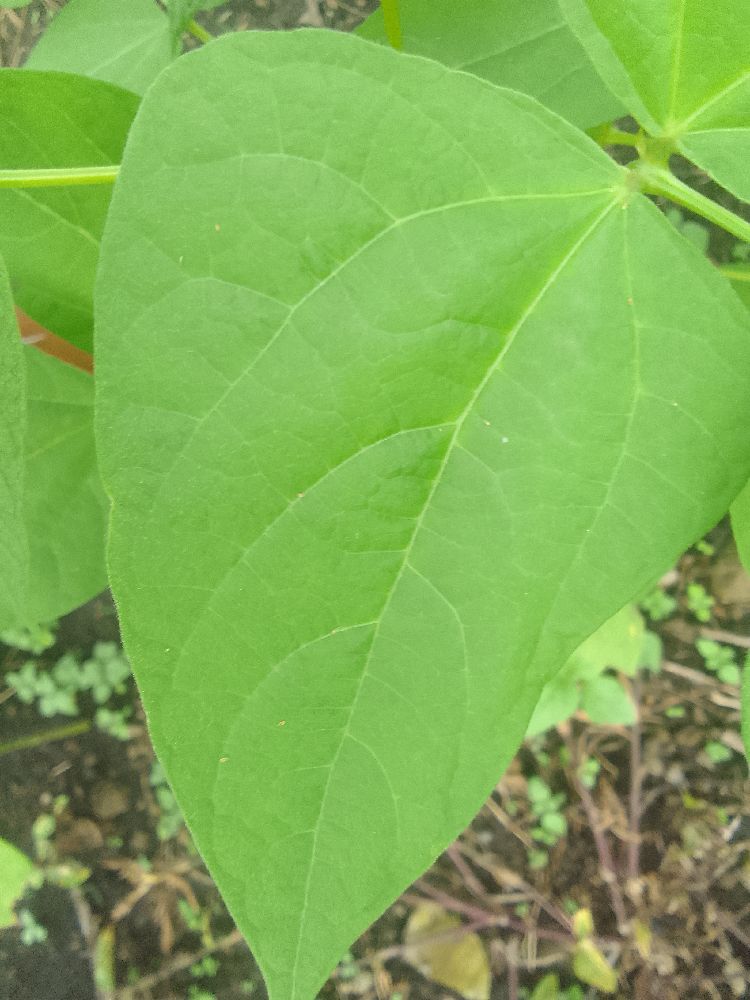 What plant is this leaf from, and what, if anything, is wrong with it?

common bean, healthy
